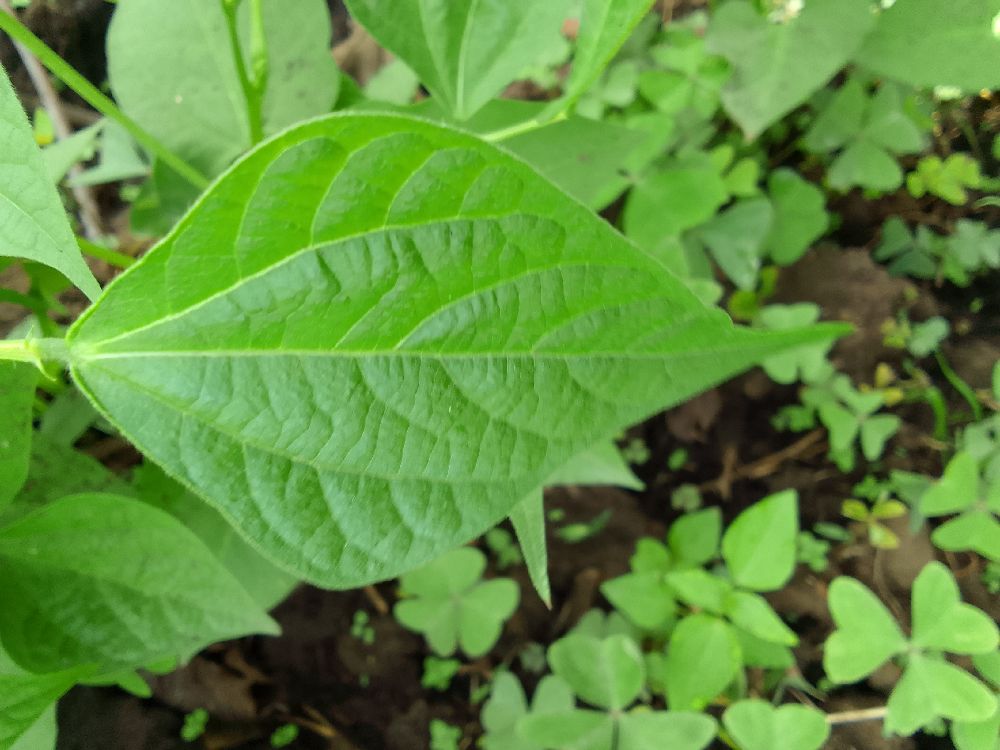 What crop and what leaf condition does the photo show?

common bean, healthy
